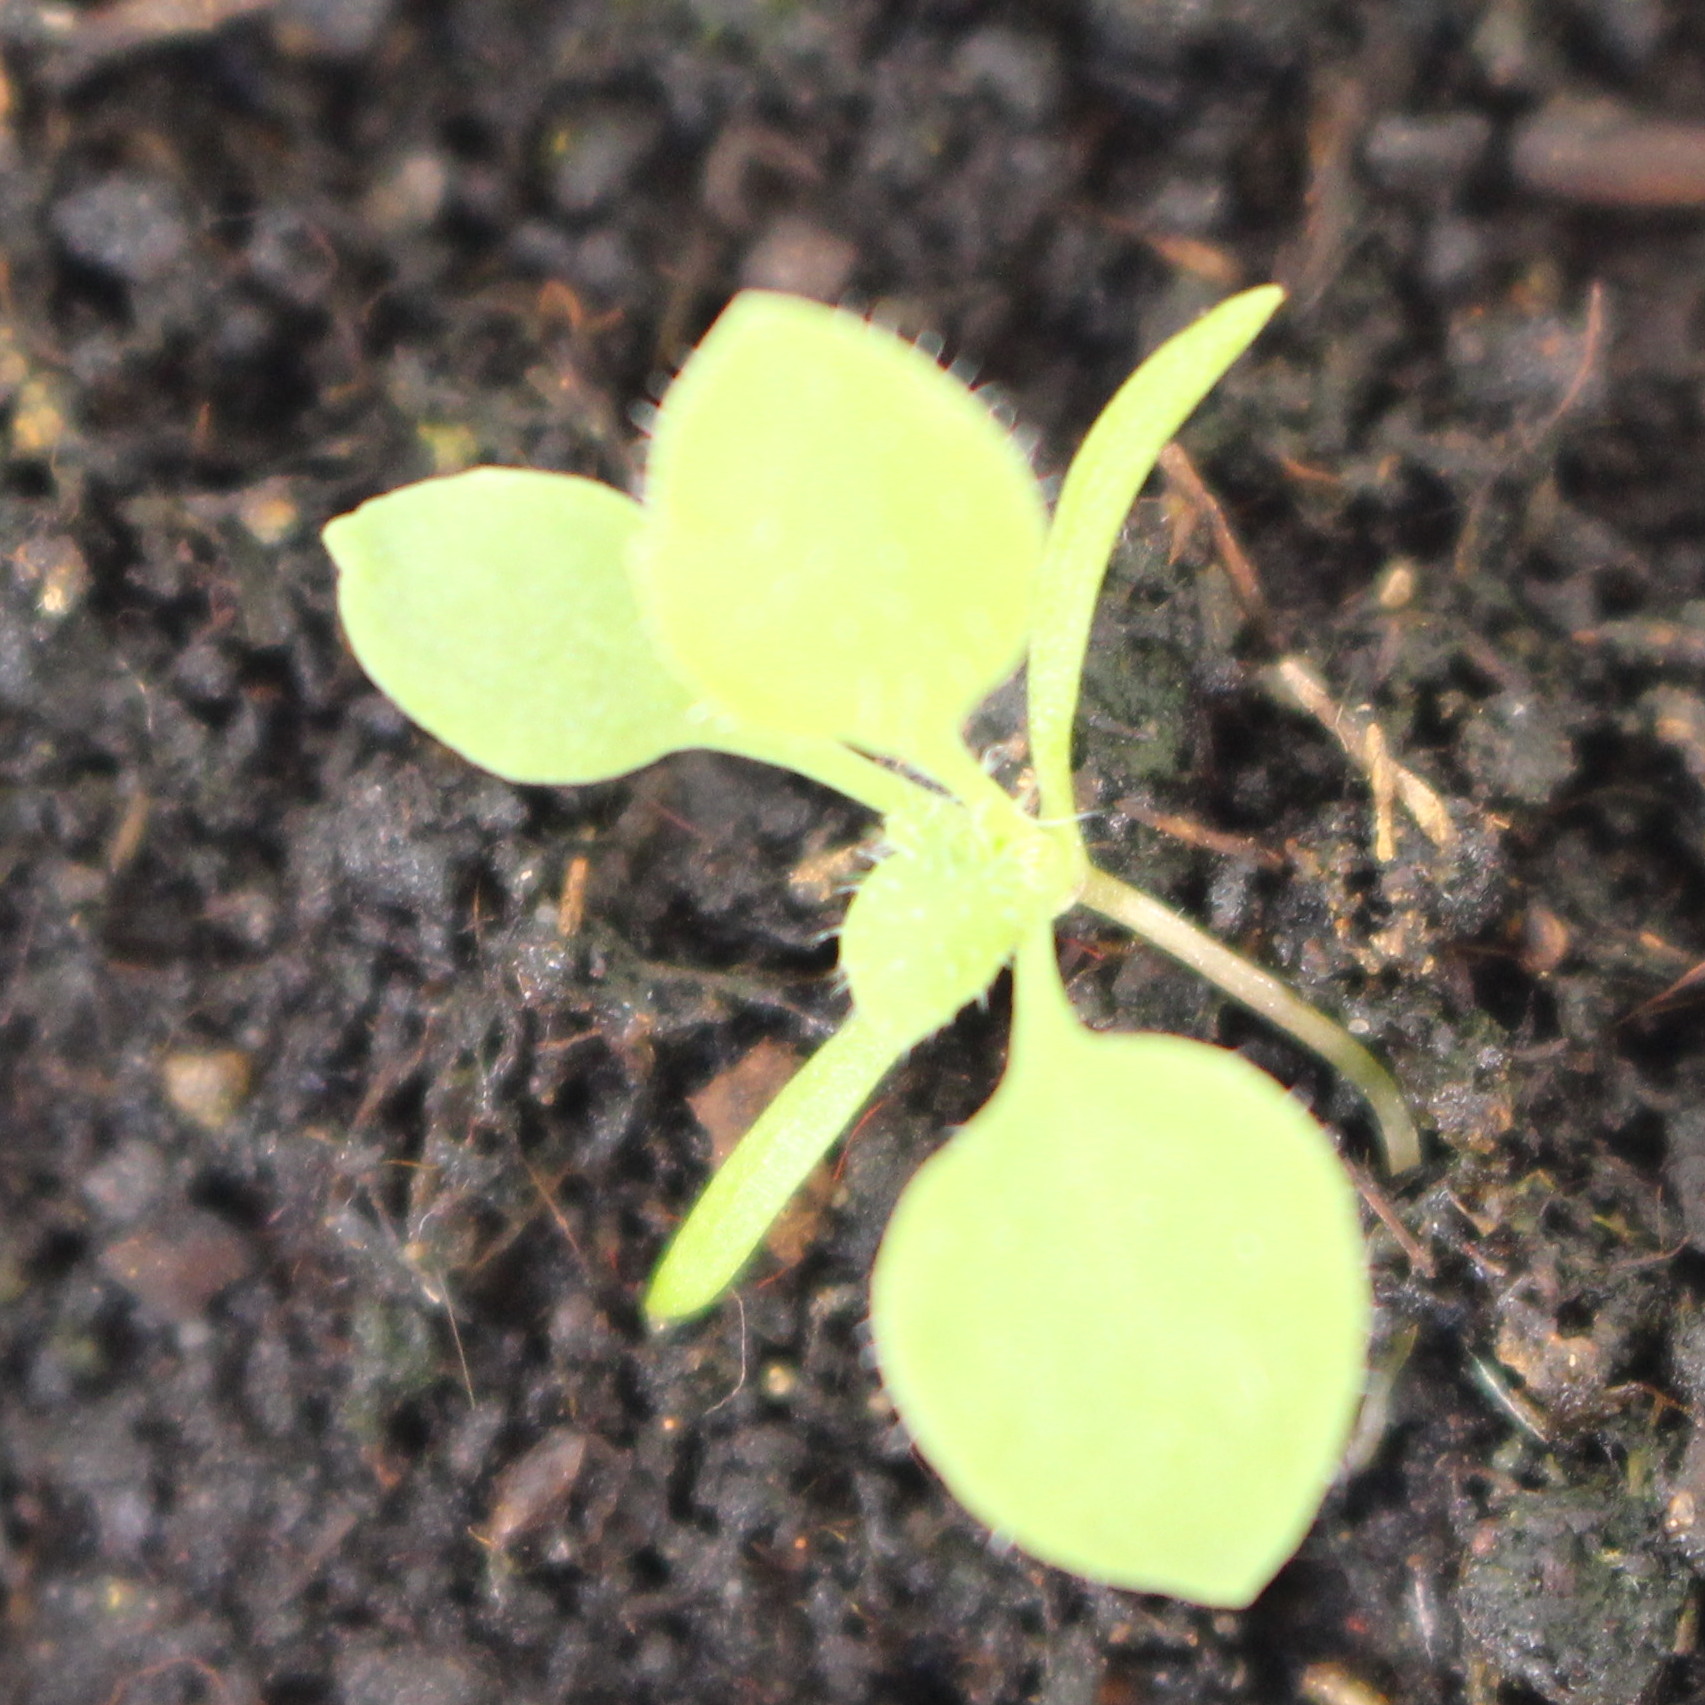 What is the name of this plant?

Papaver rhoeas
